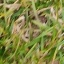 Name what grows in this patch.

grass
